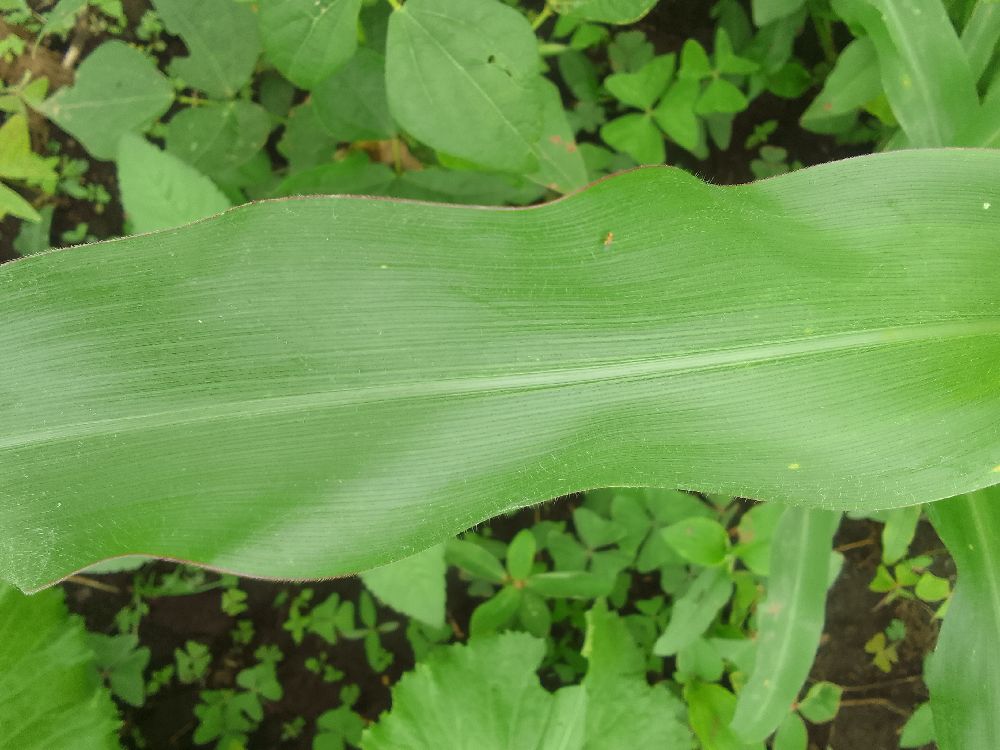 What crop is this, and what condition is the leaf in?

maize, healthy
